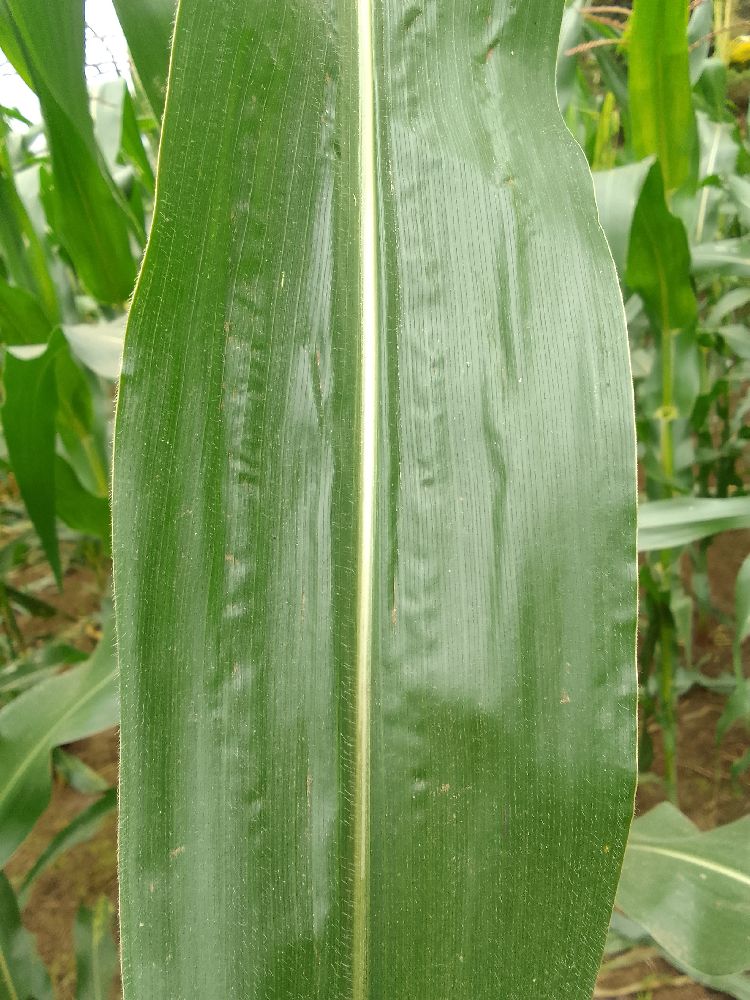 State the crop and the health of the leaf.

maize, healthy
